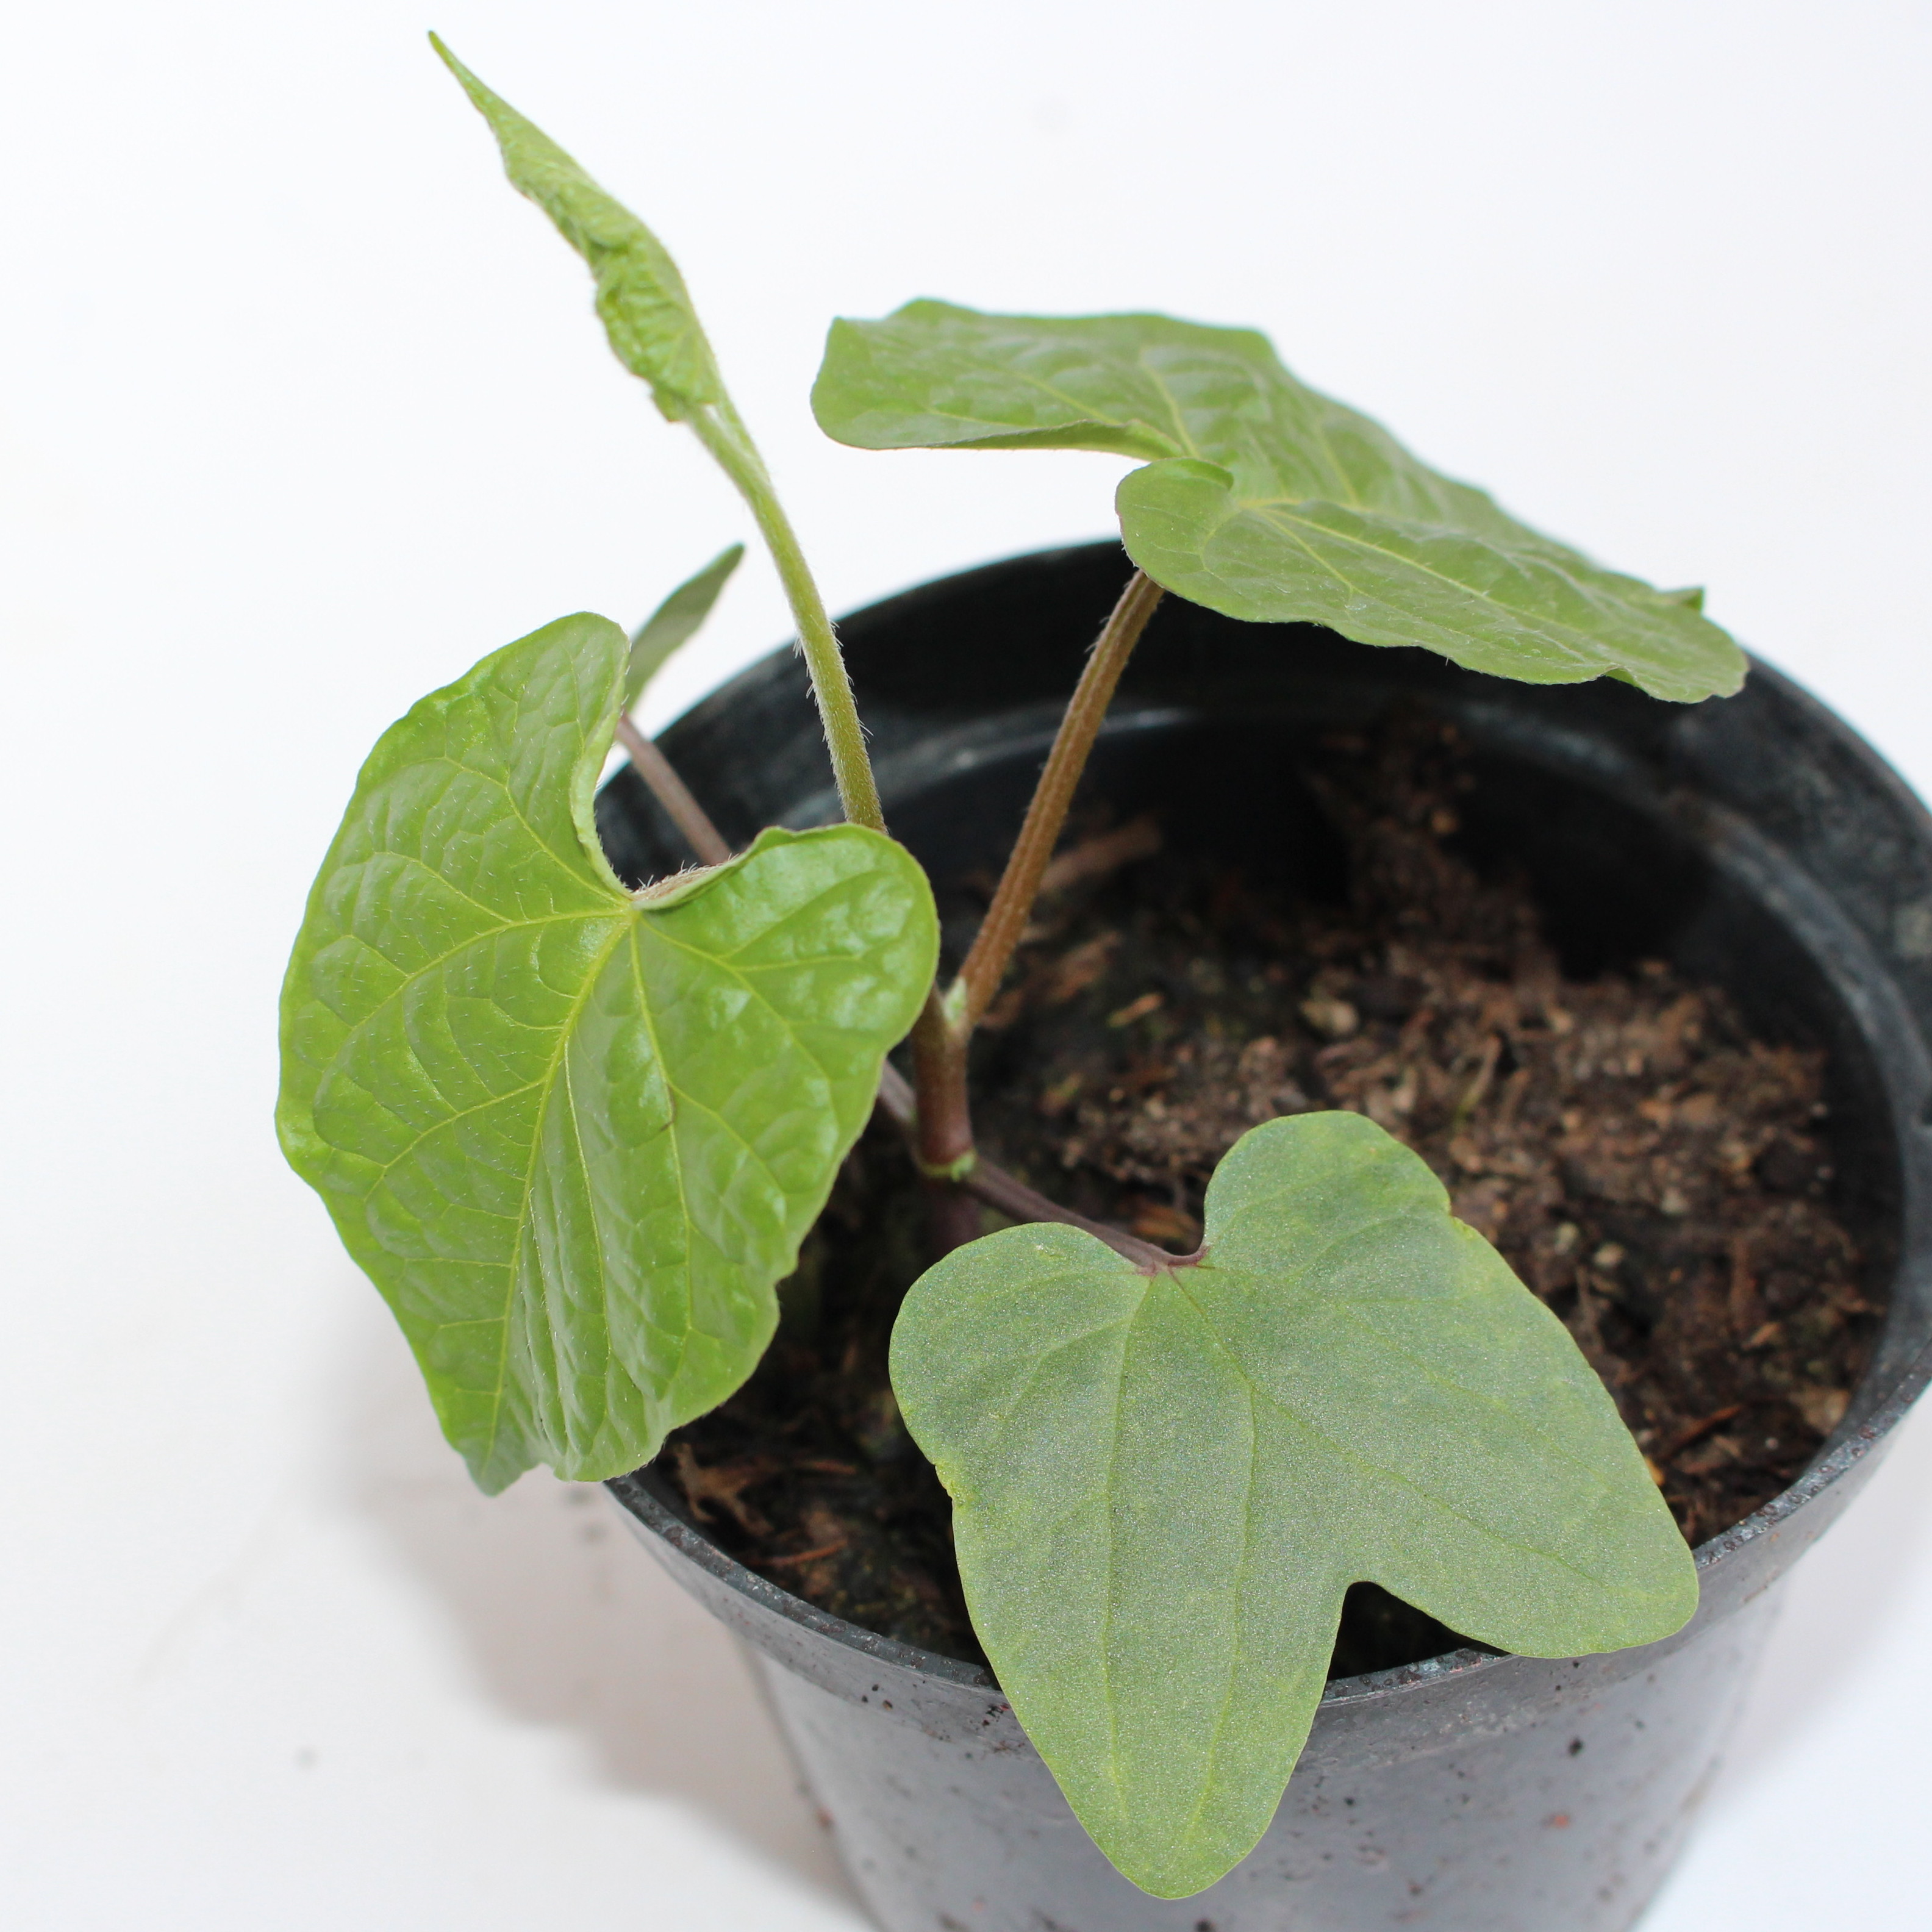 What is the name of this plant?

Convolvulus arvensis
